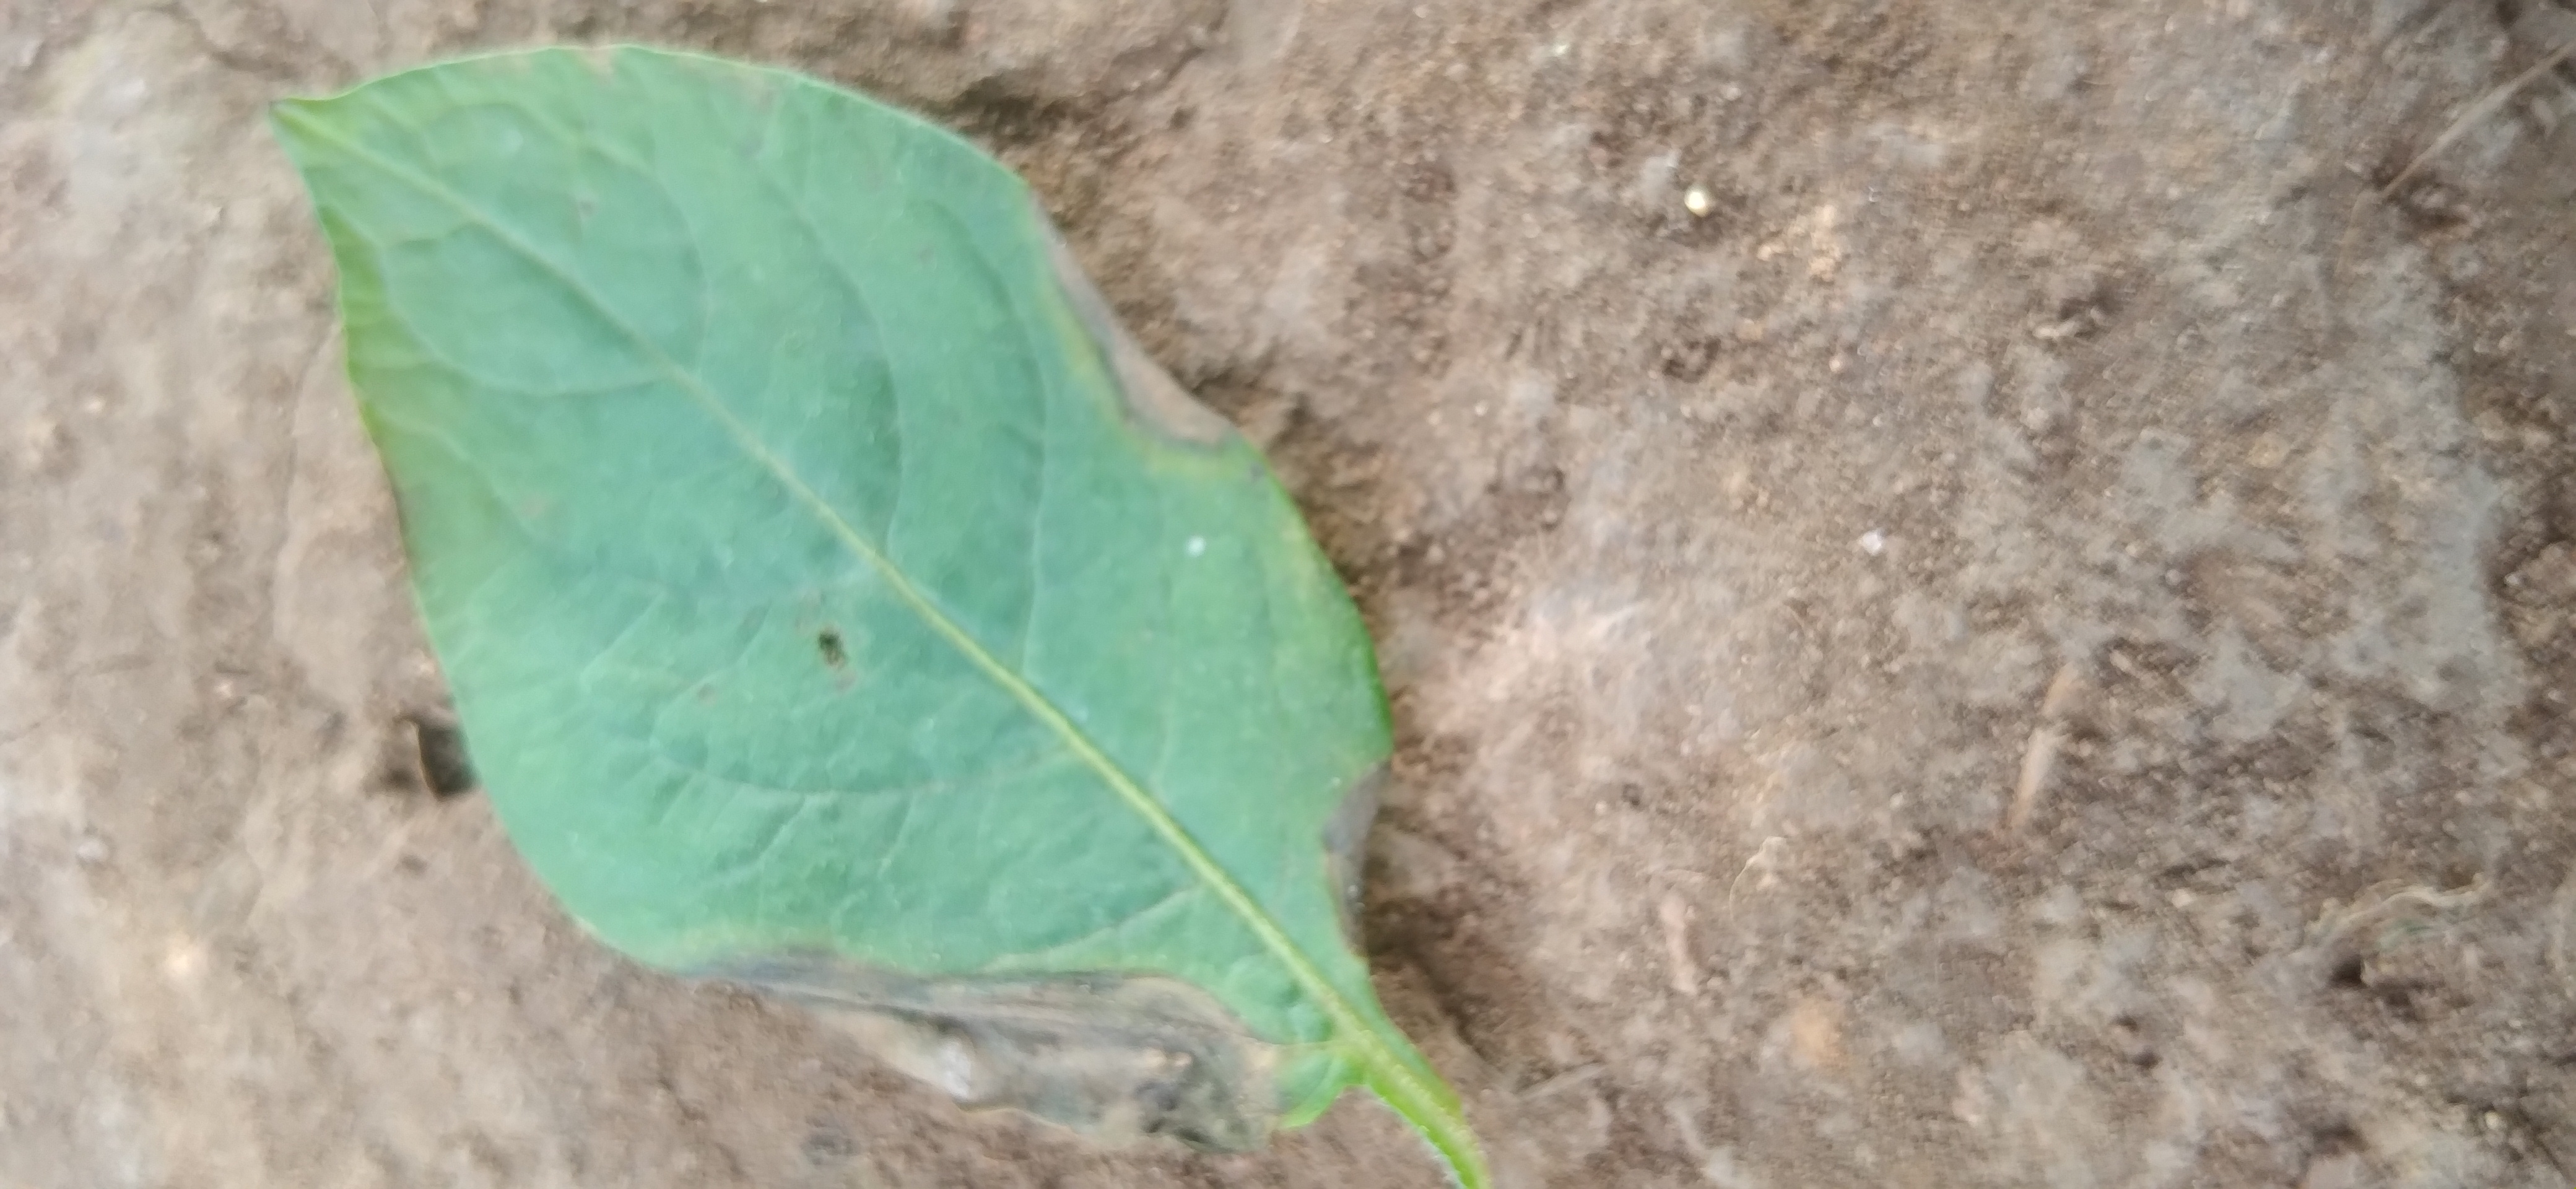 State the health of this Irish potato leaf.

early blight
